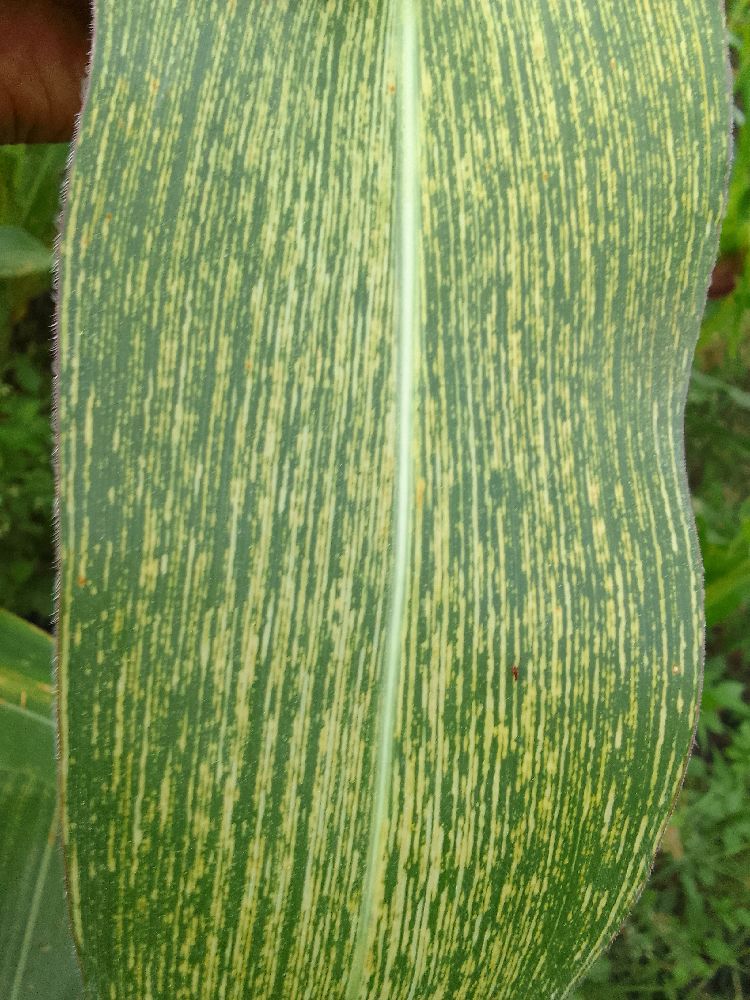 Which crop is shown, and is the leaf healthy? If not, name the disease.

maize, maize streak virus
